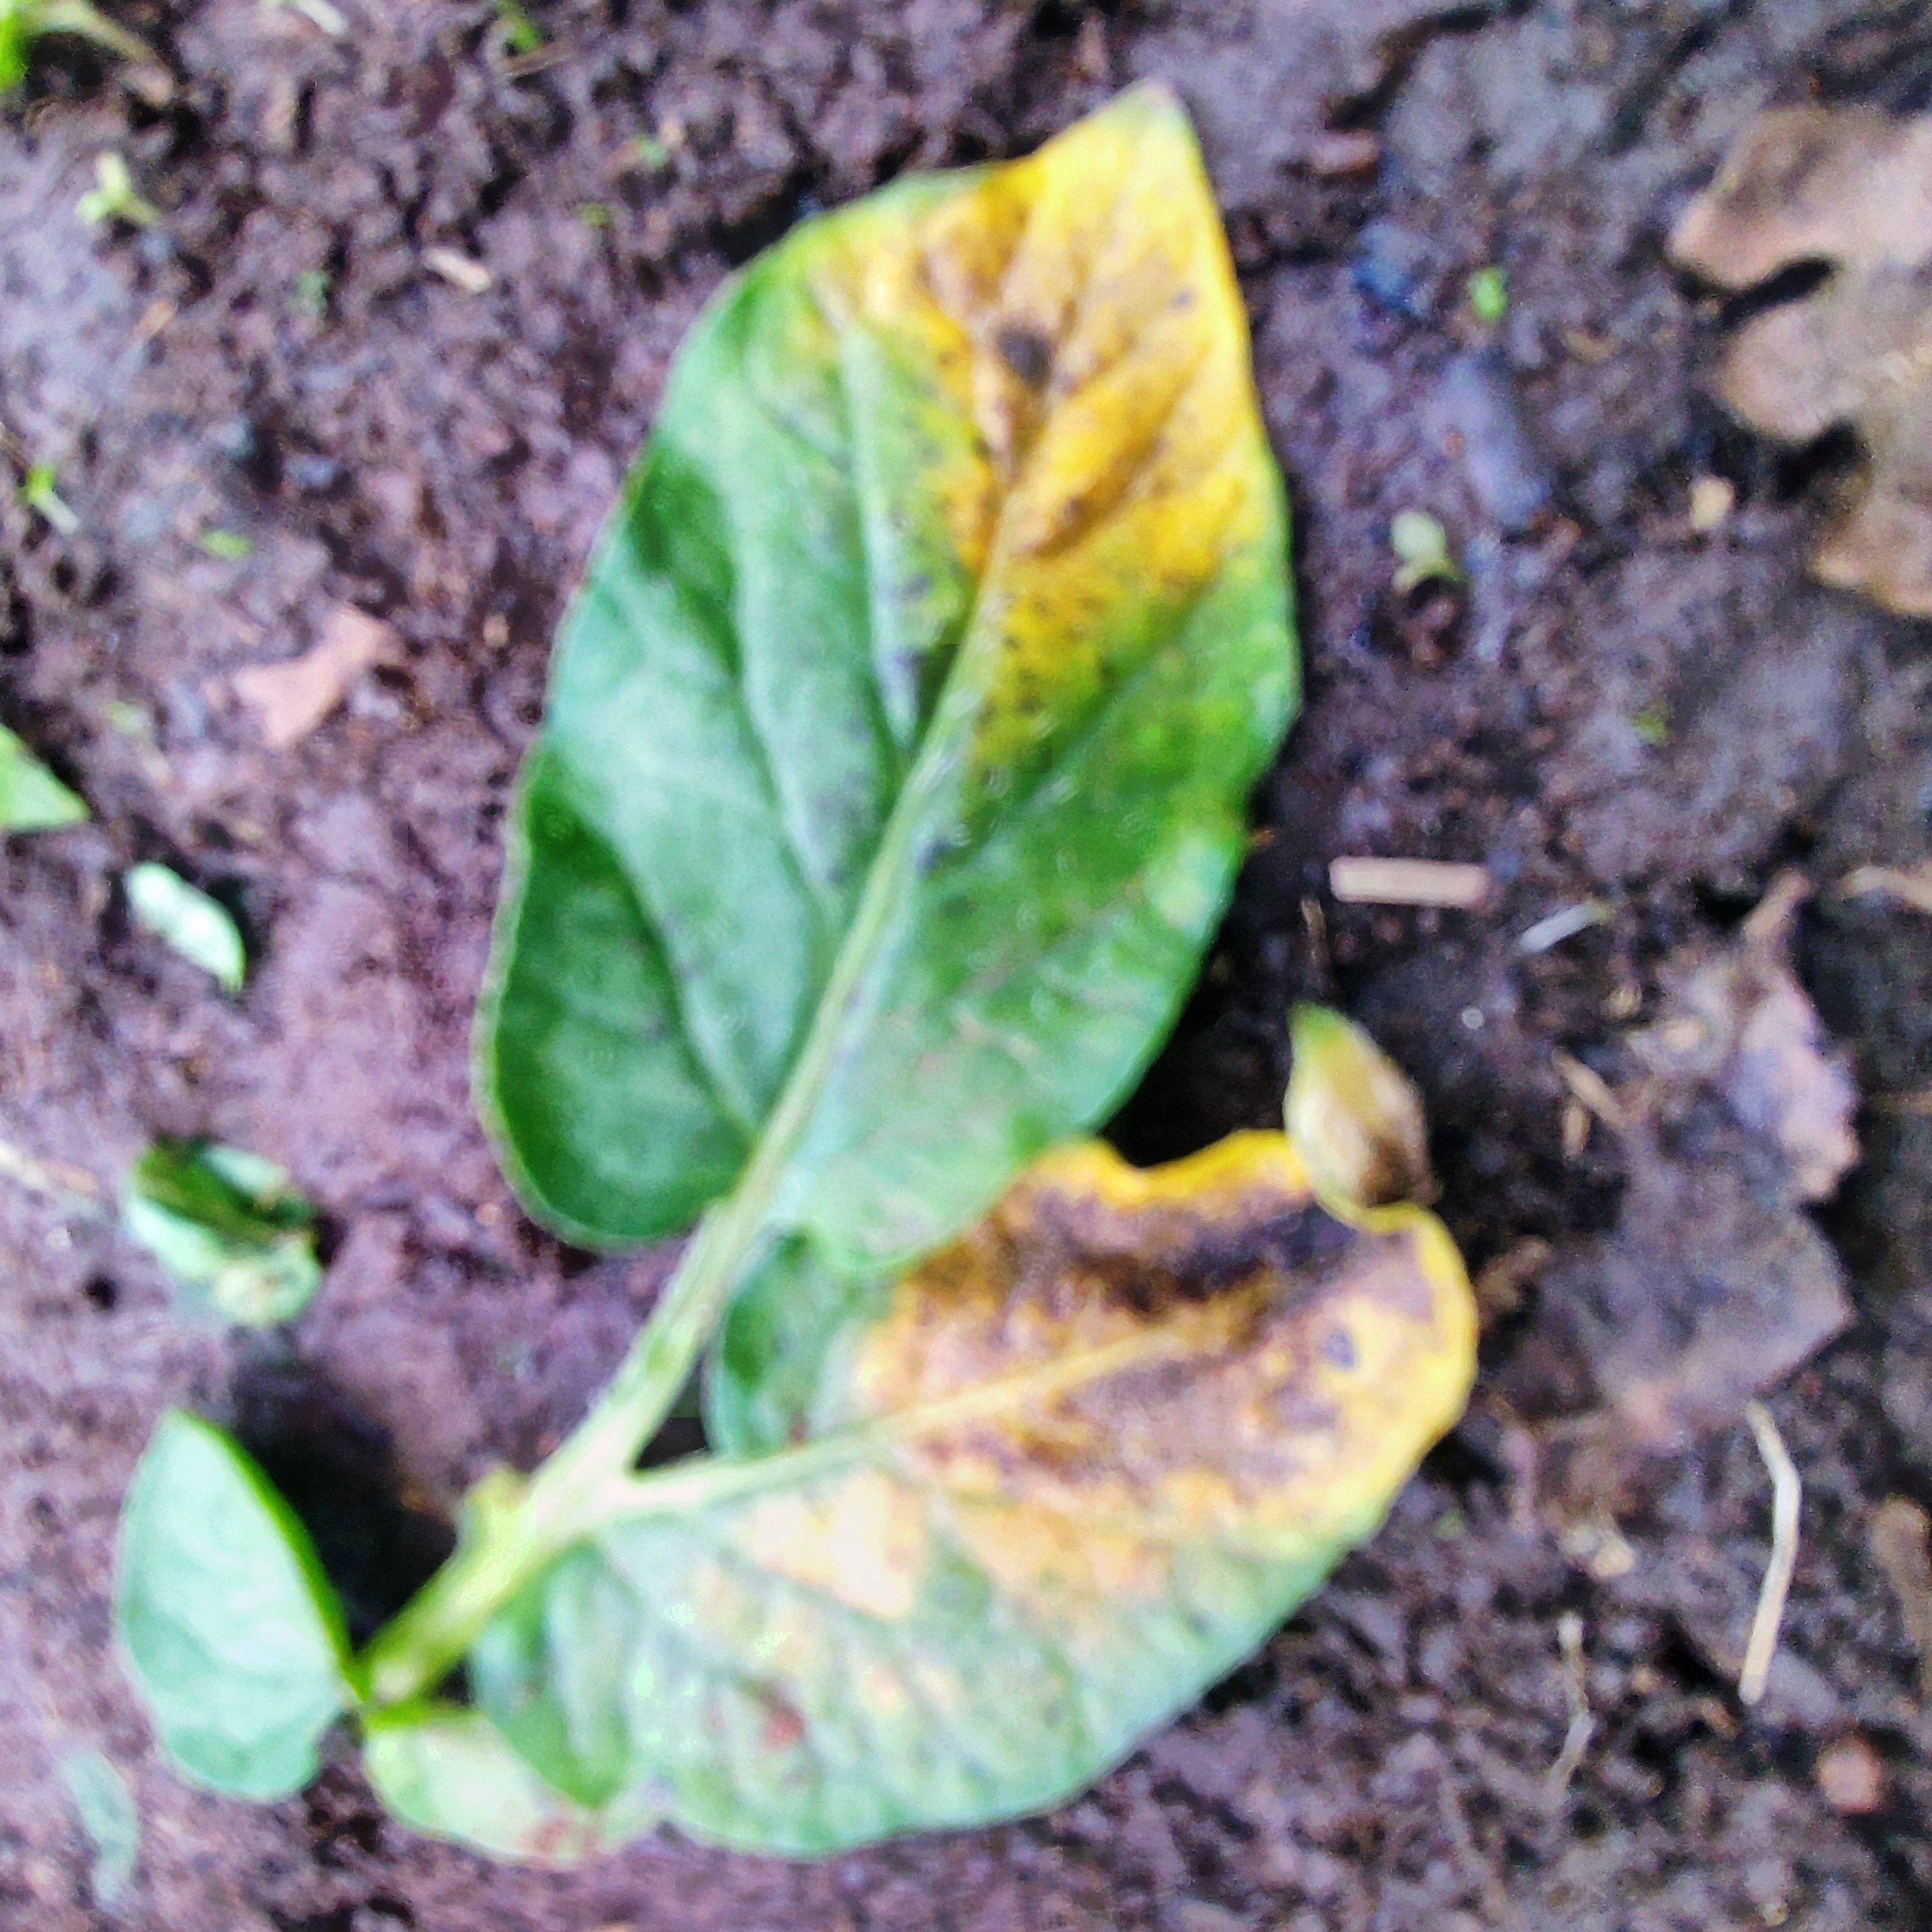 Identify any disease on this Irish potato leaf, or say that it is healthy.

late blight
